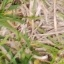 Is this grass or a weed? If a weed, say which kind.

grass
